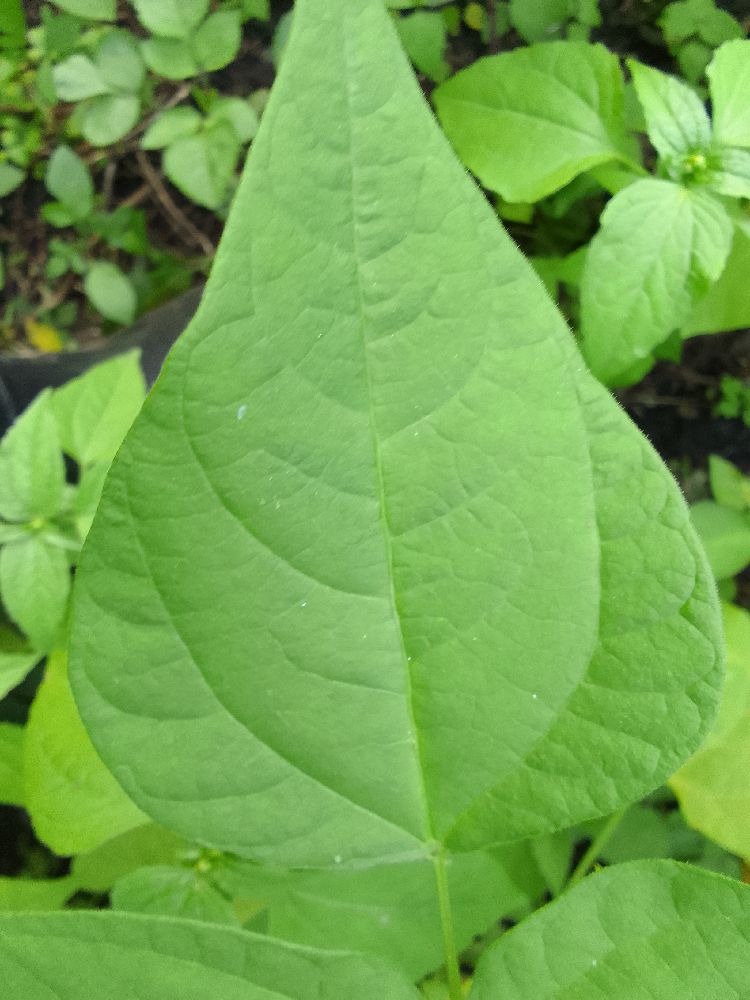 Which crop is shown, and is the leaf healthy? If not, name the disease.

common bean, healthy
